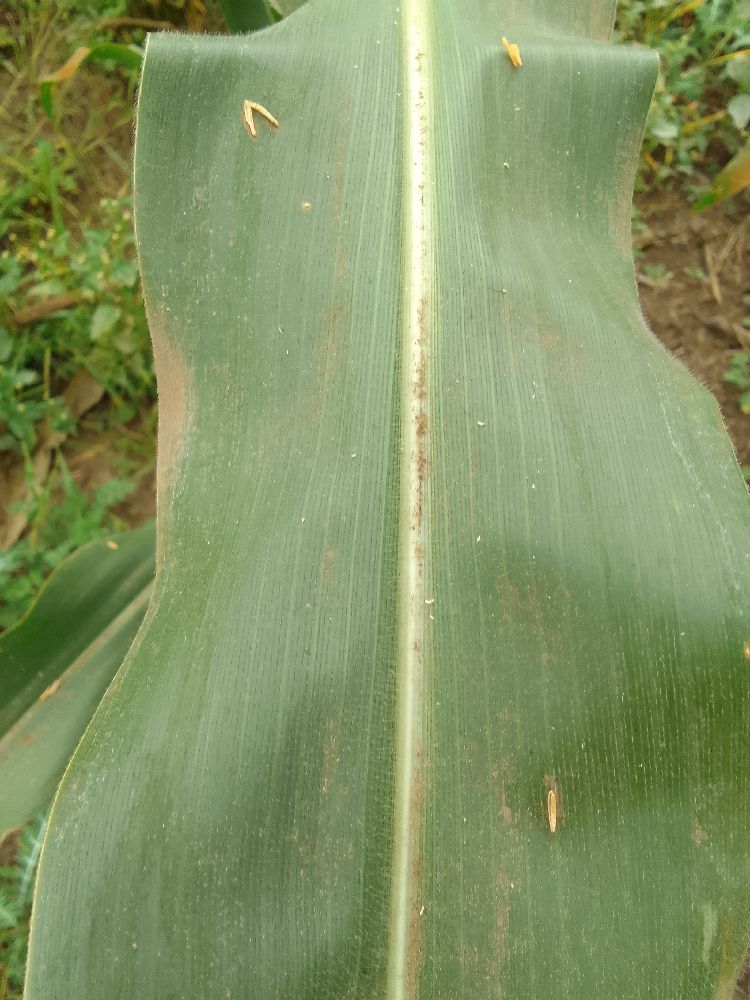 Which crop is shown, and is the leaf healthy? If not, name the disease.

maize, healthy
